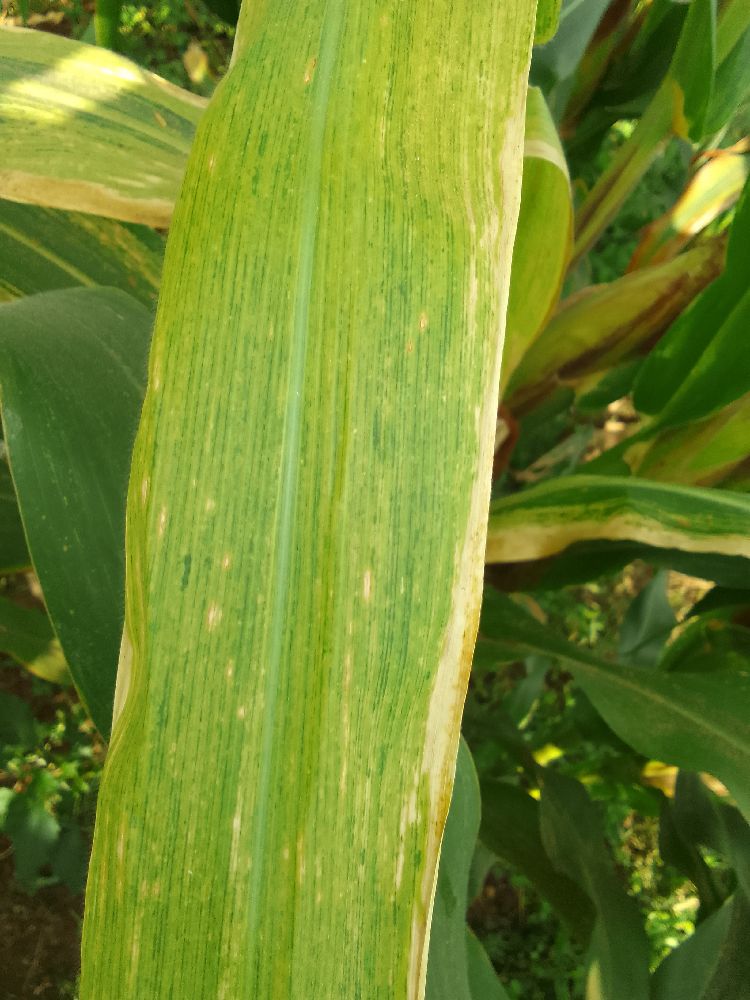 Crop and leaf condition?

maize, maize lethal necrosis
